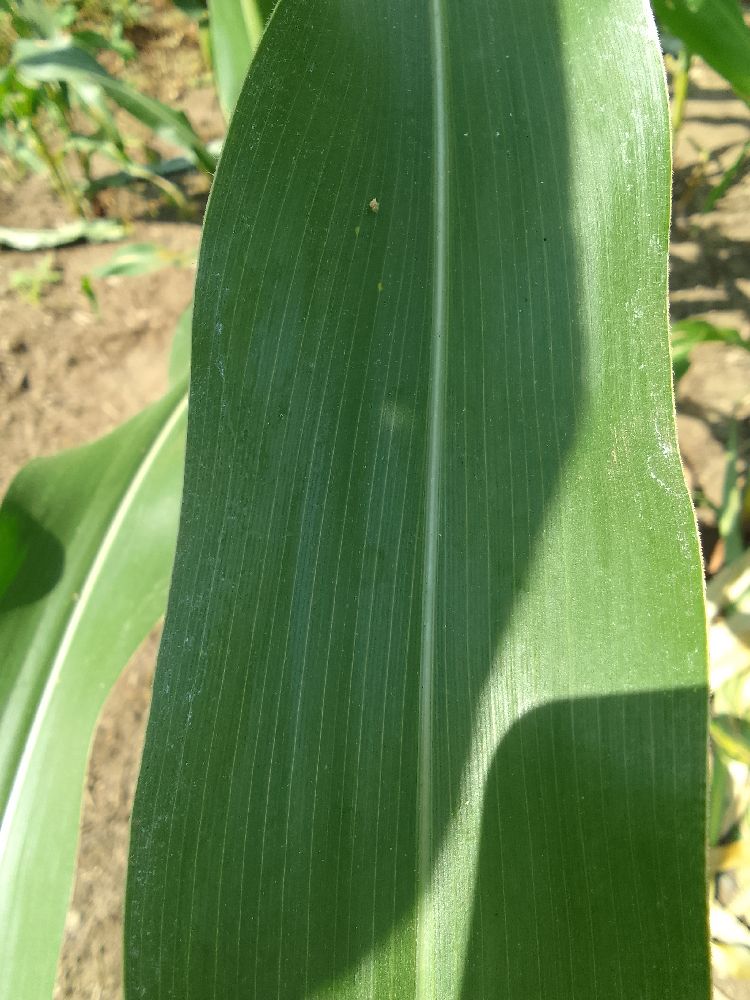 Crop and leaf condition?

maize, healthy
